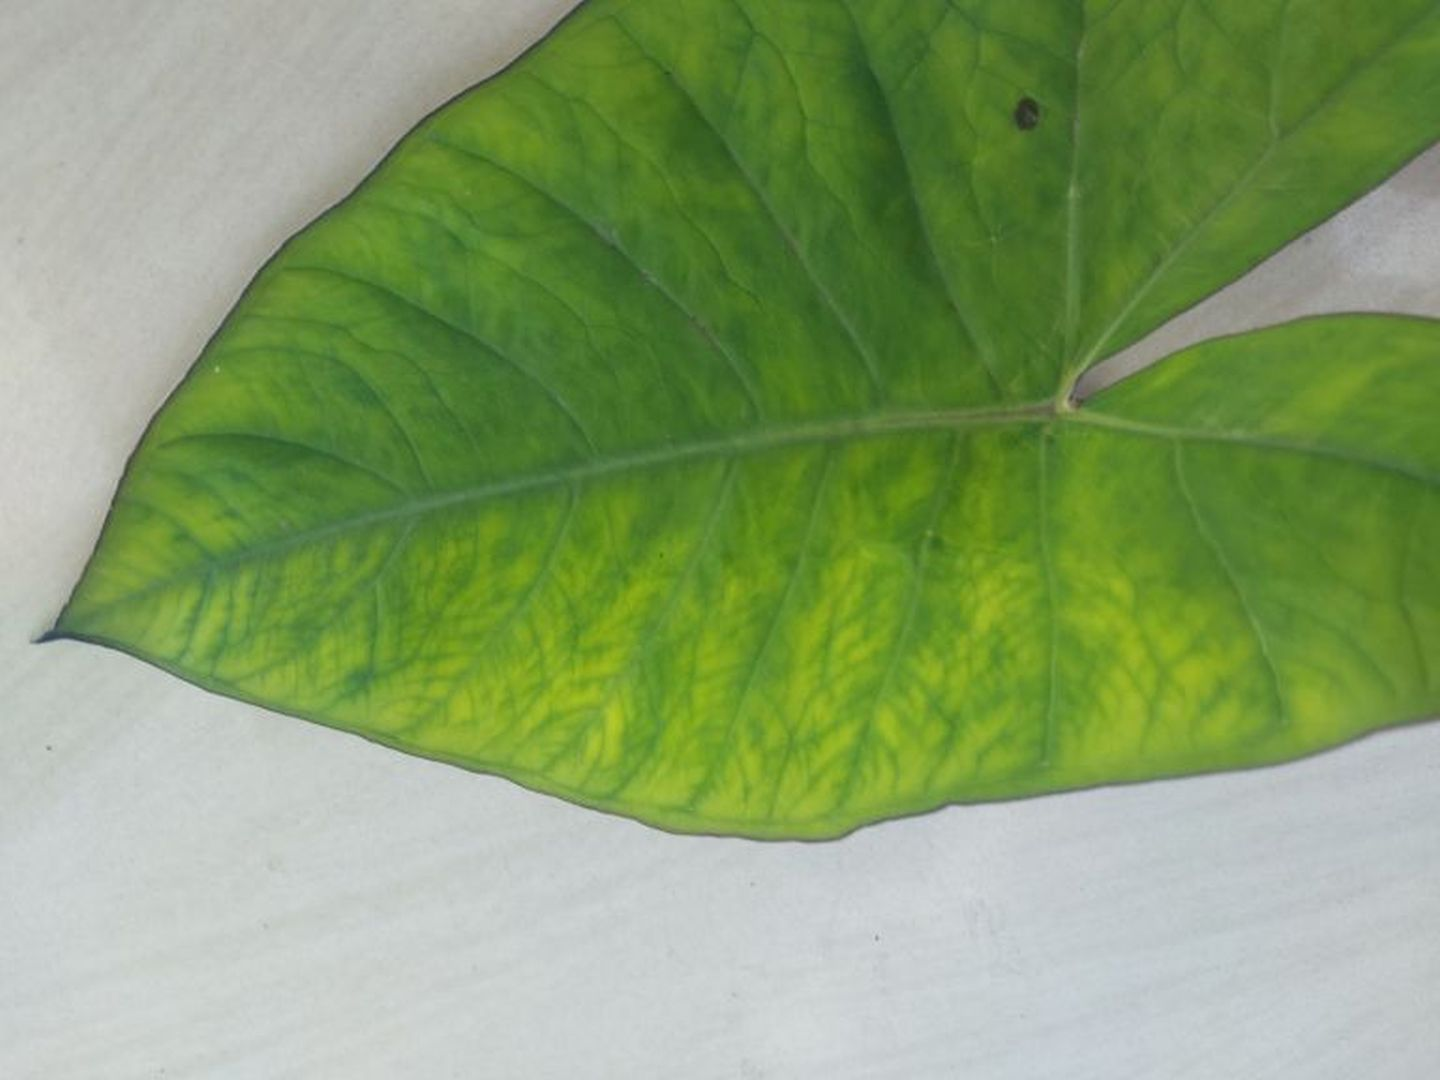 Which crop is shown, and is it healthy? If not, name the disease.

taro, mosaic
